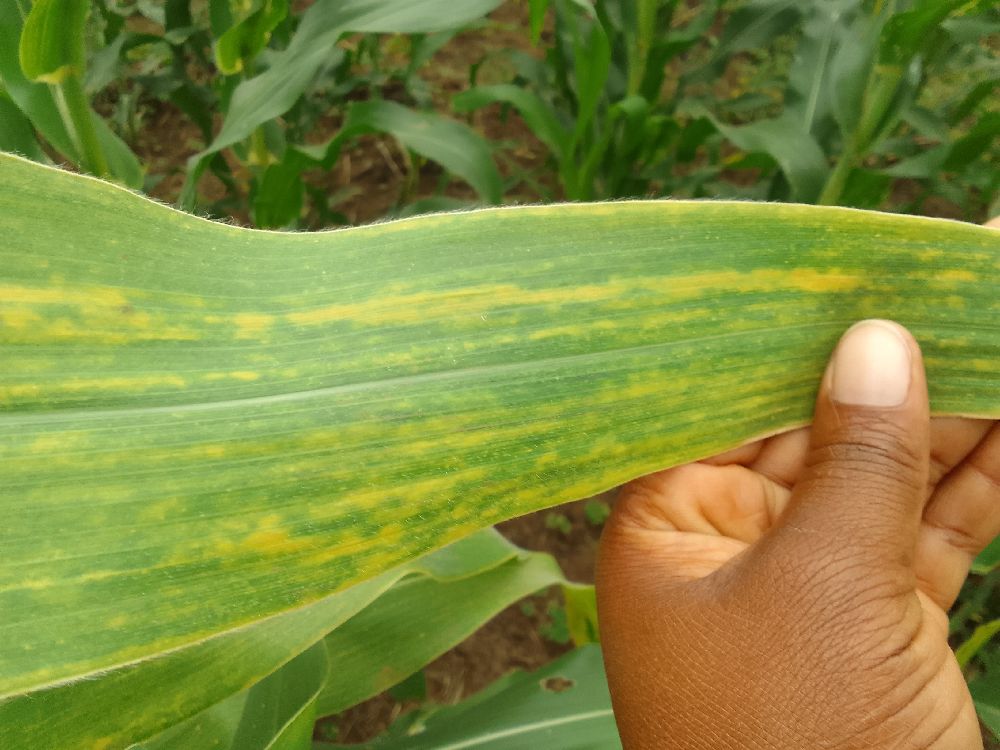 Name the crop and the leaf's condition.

maize, maize lethal necrosis
